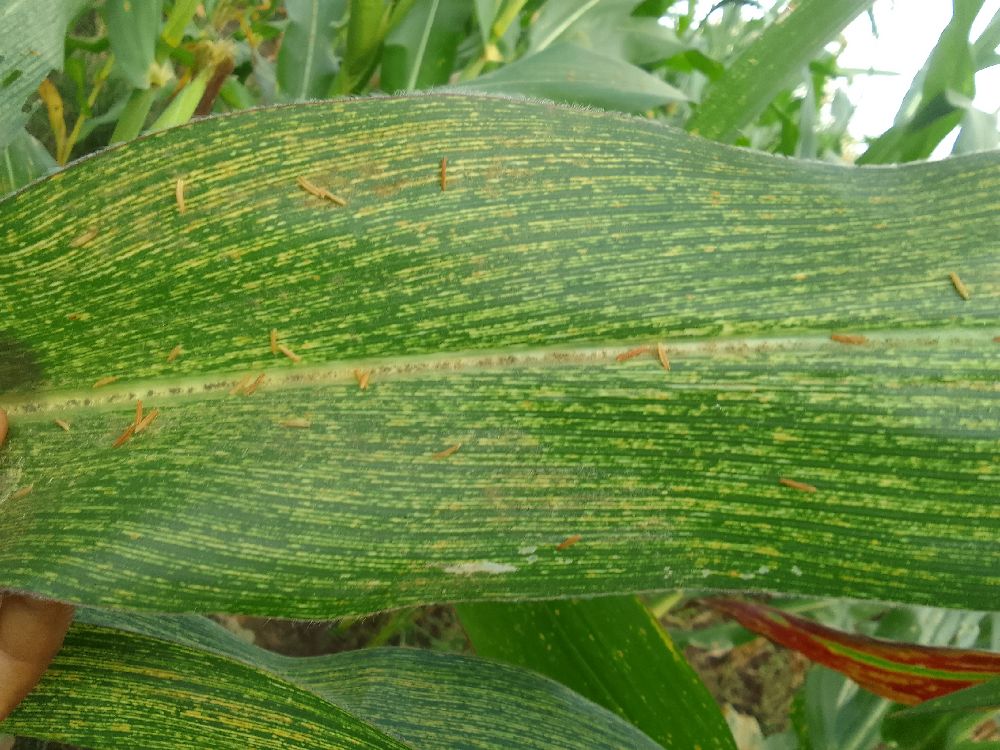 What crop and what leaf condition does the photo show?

maize, maize streak virus
